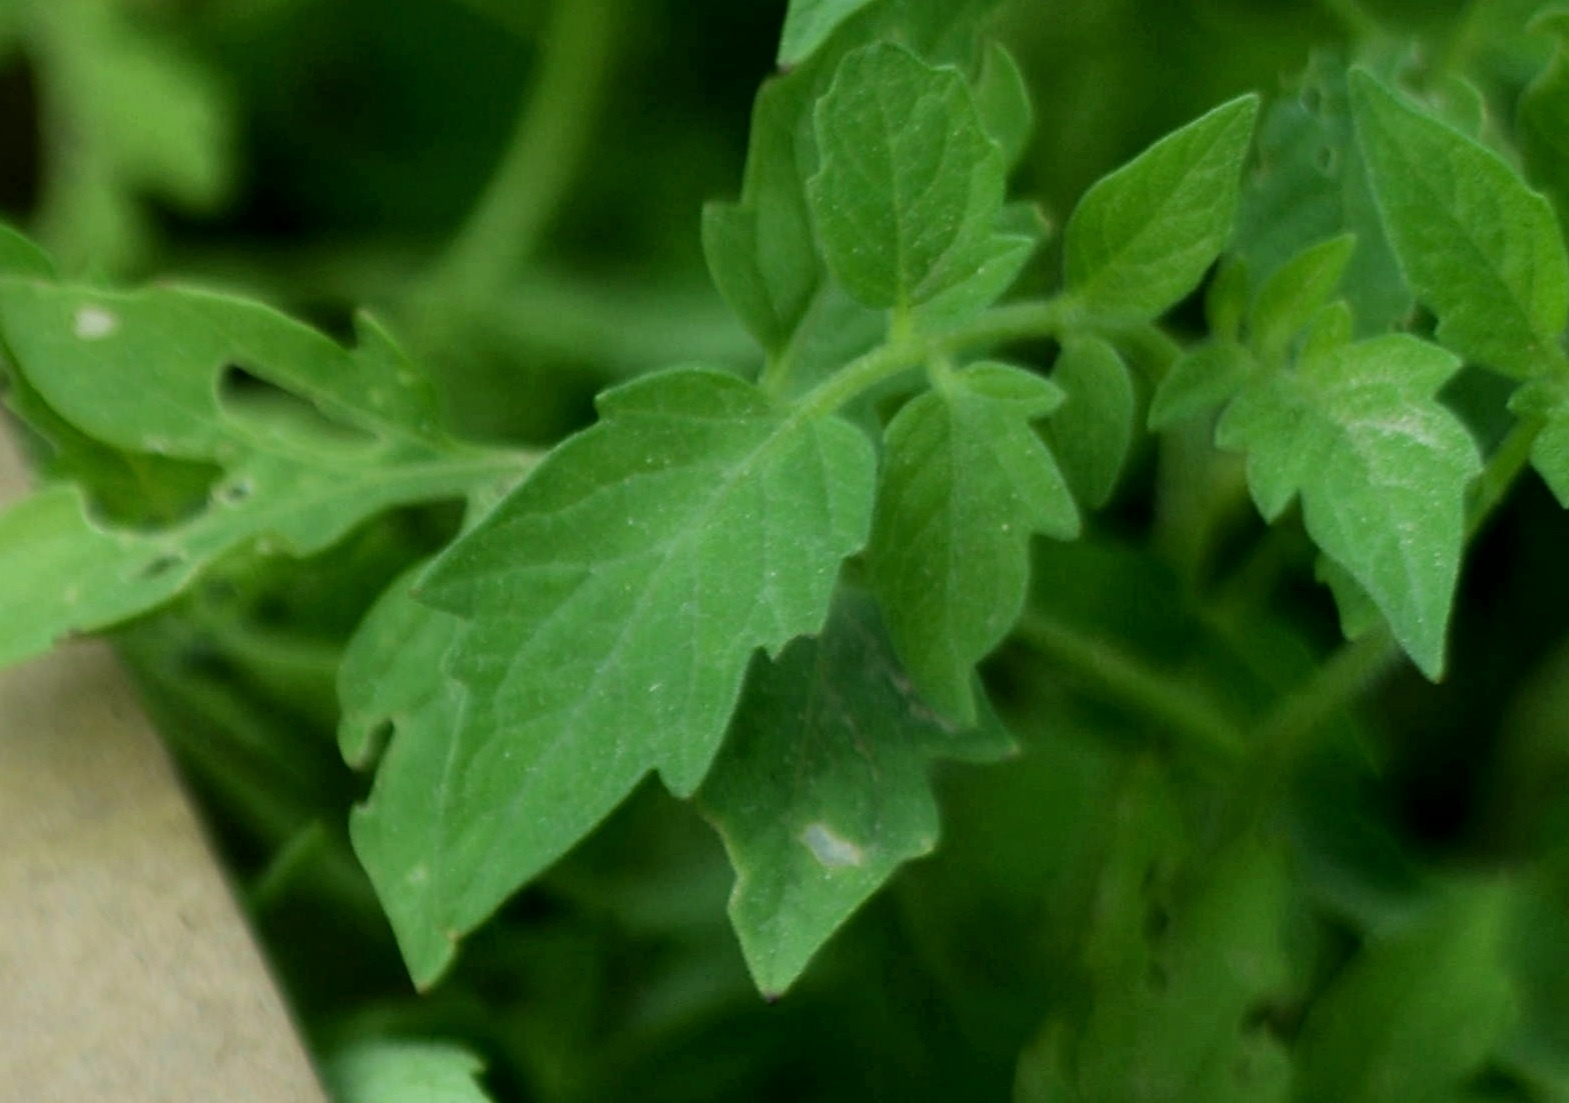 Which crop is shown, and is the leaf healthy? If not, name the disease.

tomato, healthy
